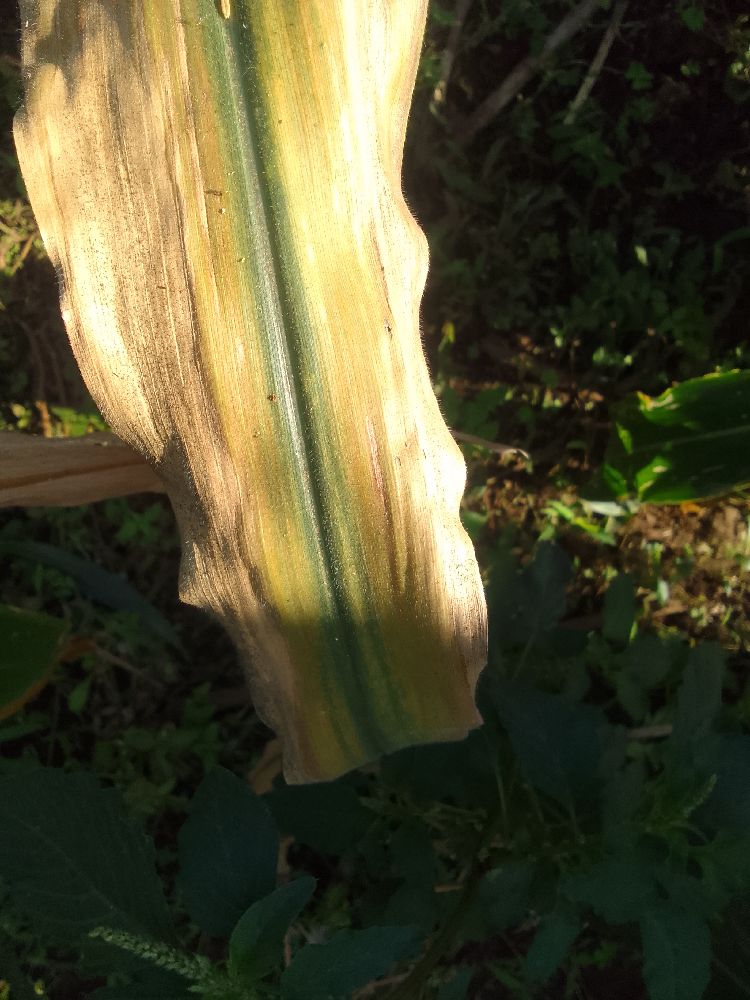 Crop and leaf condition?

maize, maize lethal necrosis
